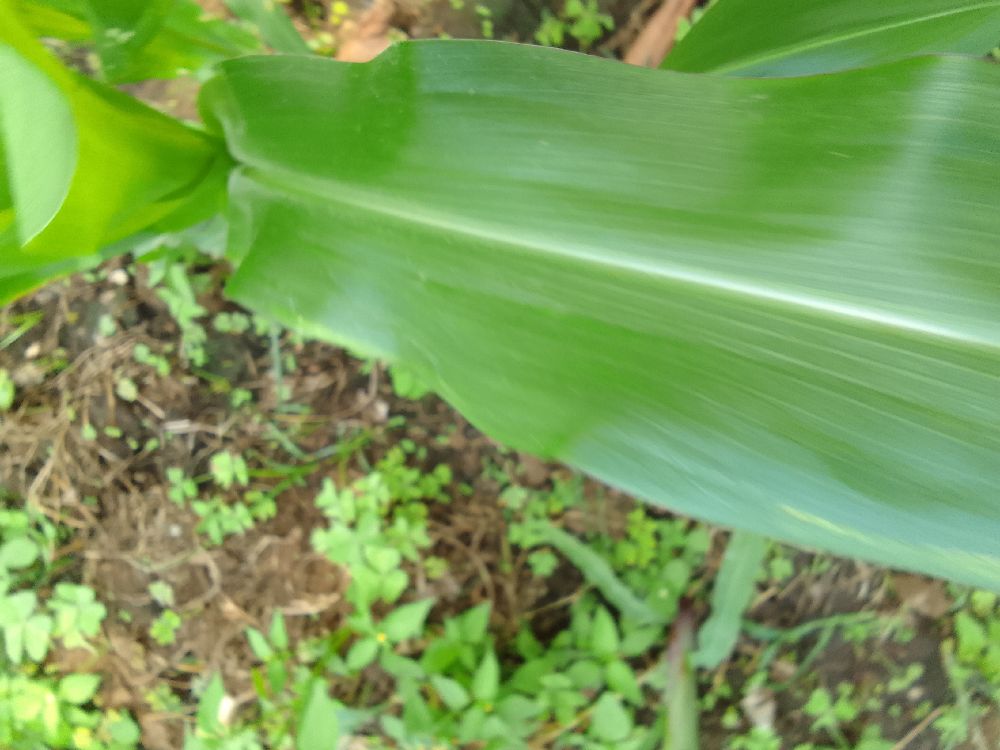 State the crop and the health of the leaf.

maize, healthy
